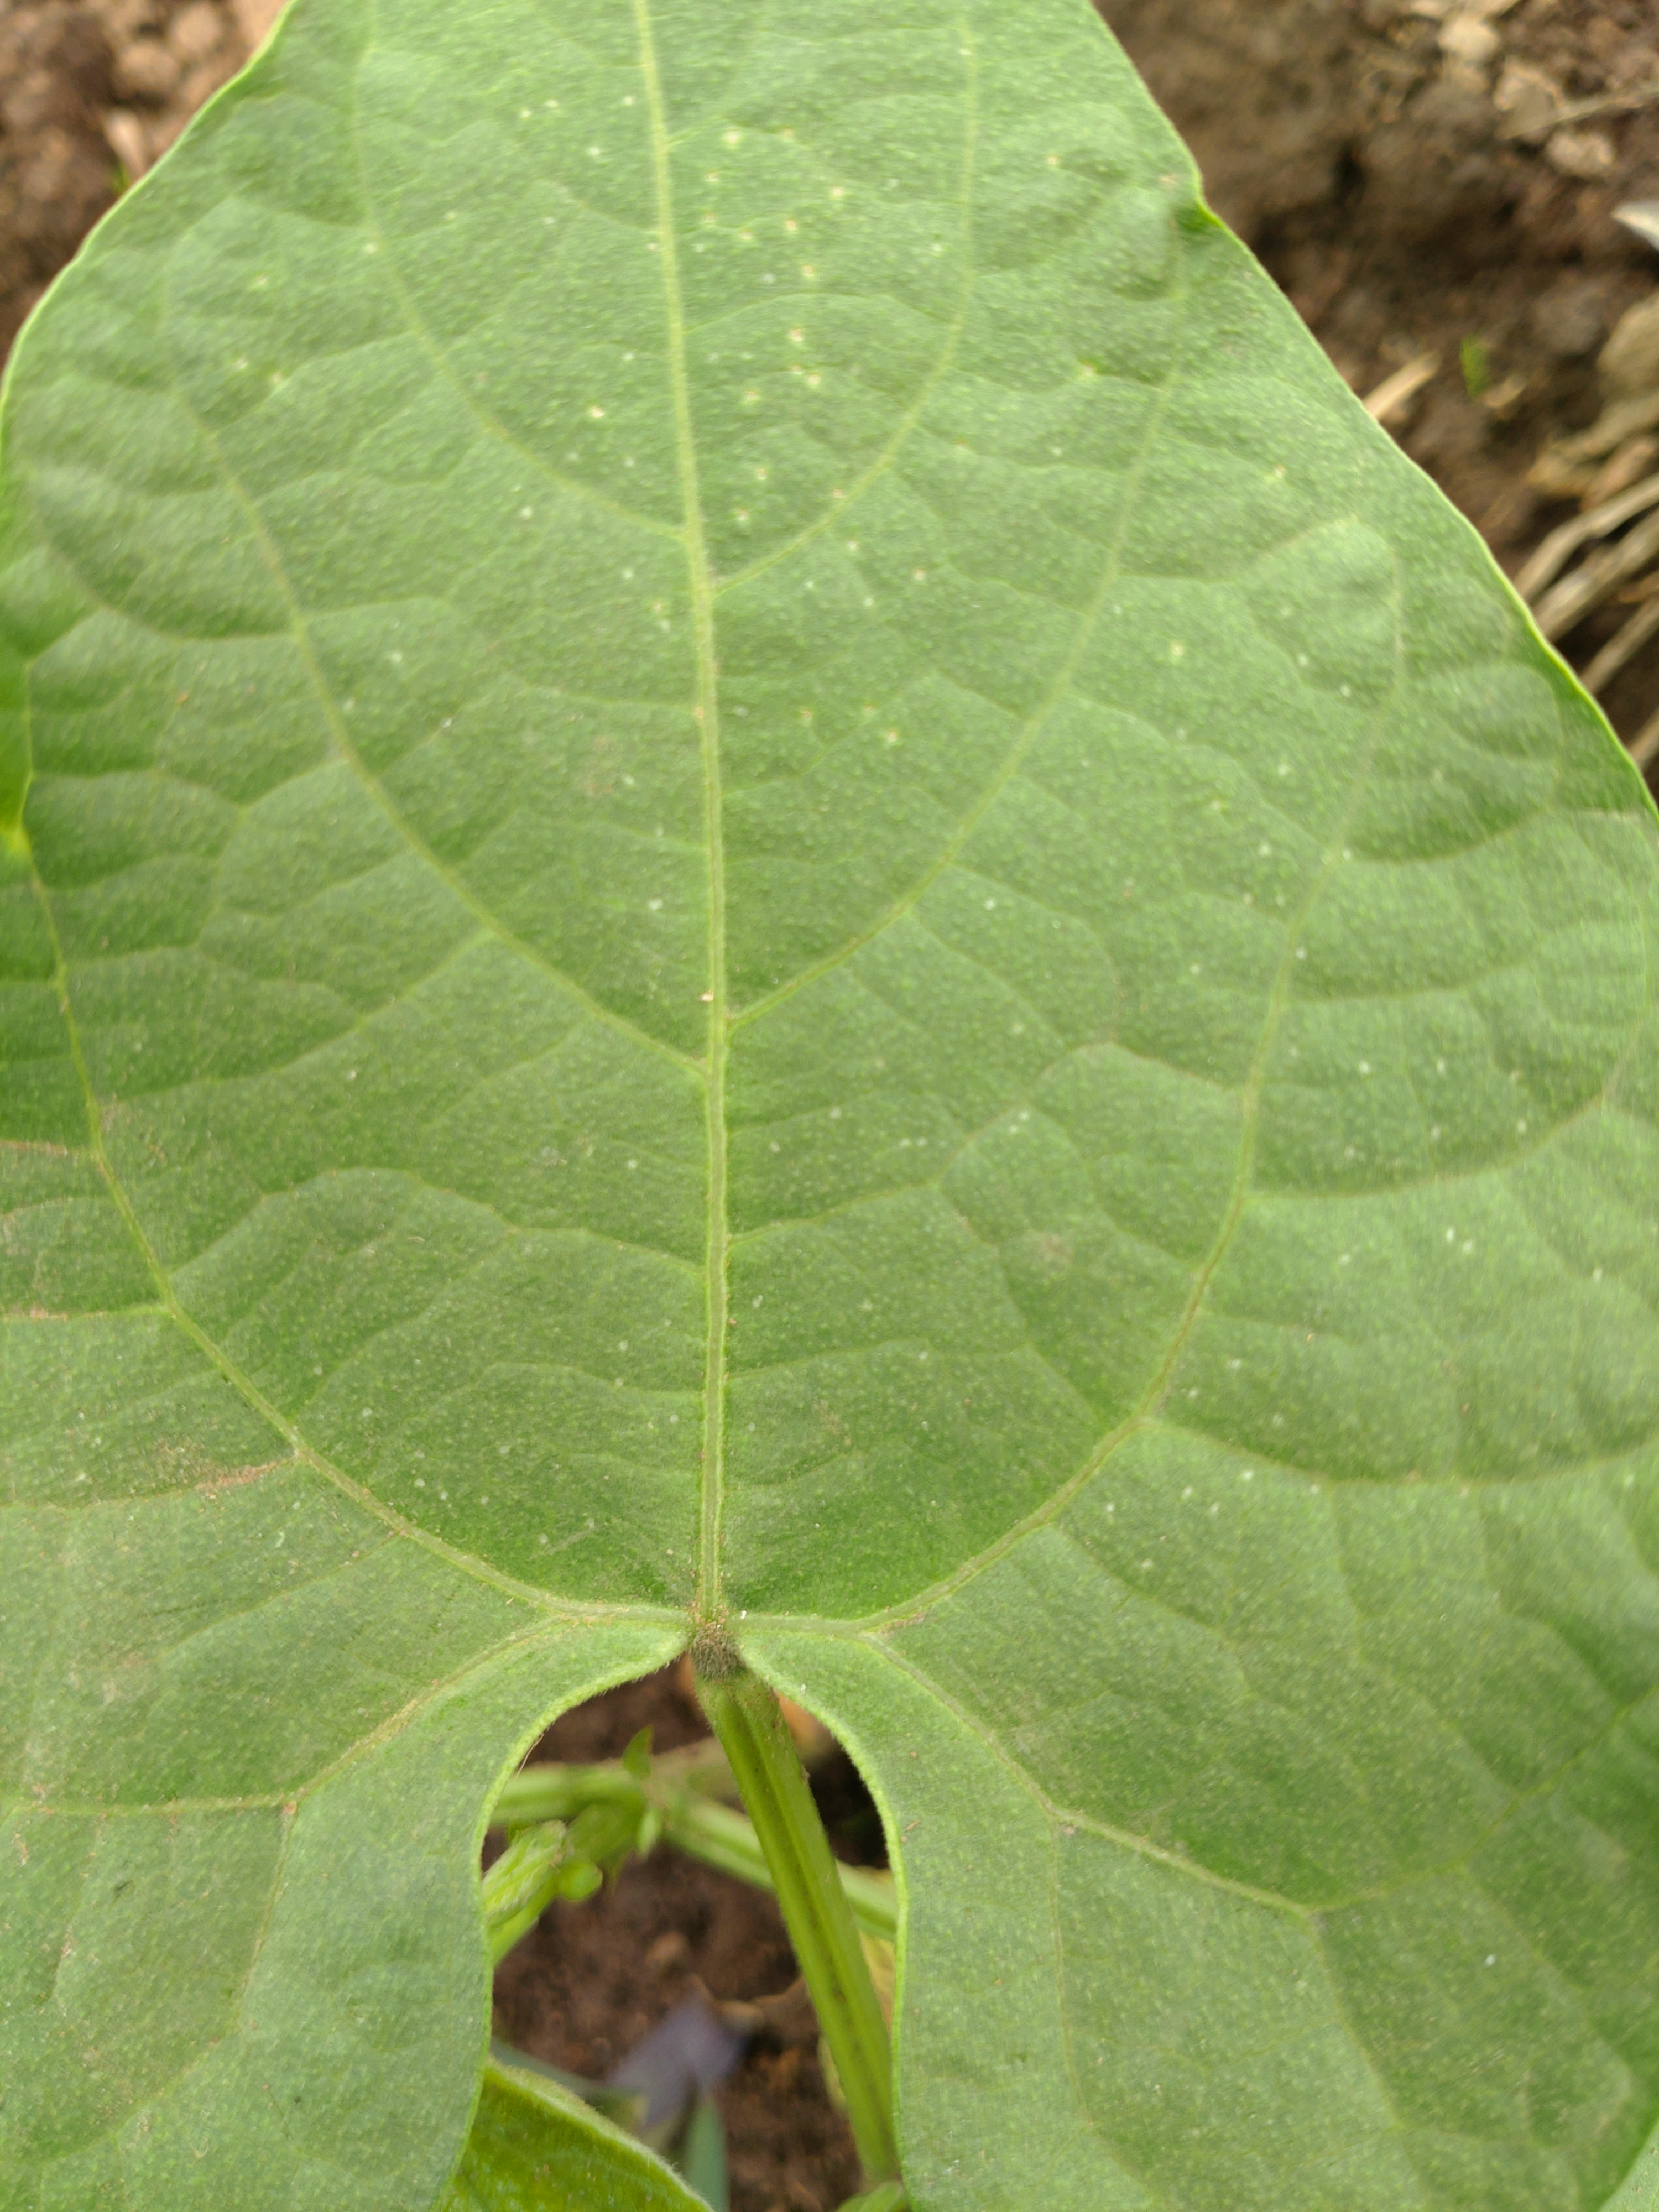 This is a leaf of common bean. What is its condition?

healthy
